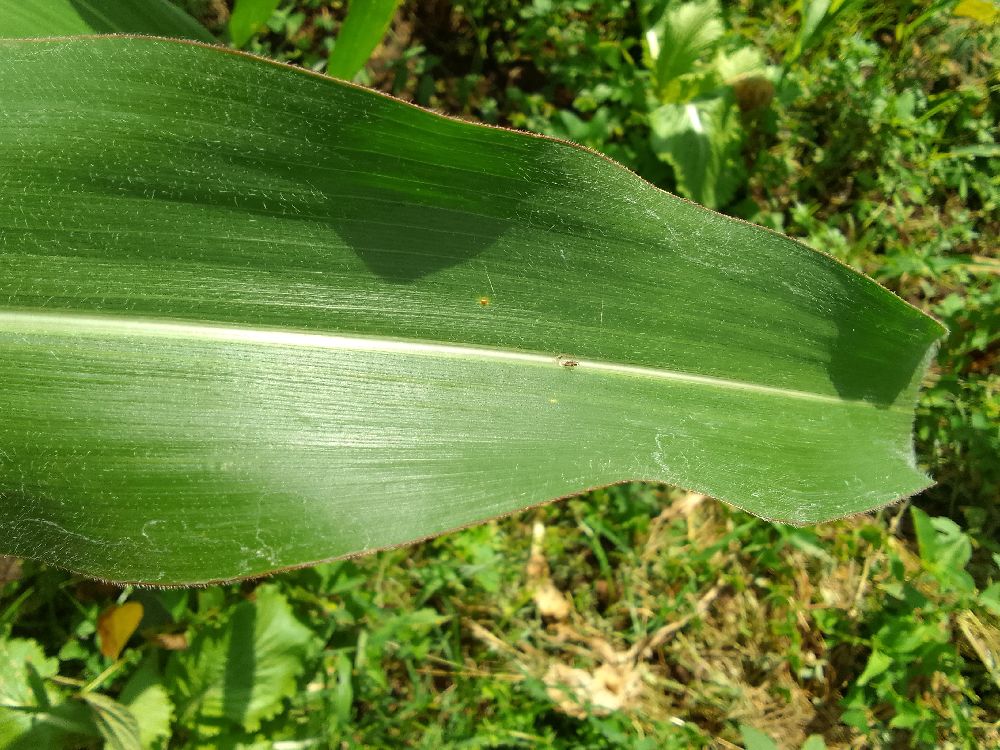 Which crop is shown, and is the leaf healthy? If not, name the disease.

maize, healthy
